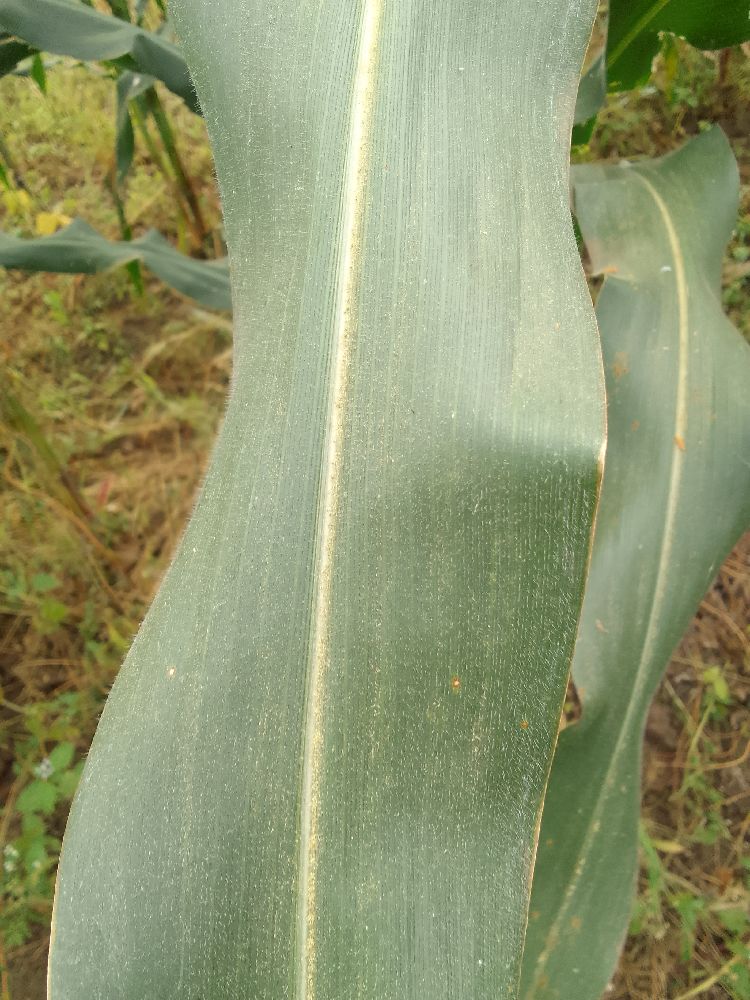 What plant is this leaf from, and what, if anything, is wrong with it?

maize, healthy
